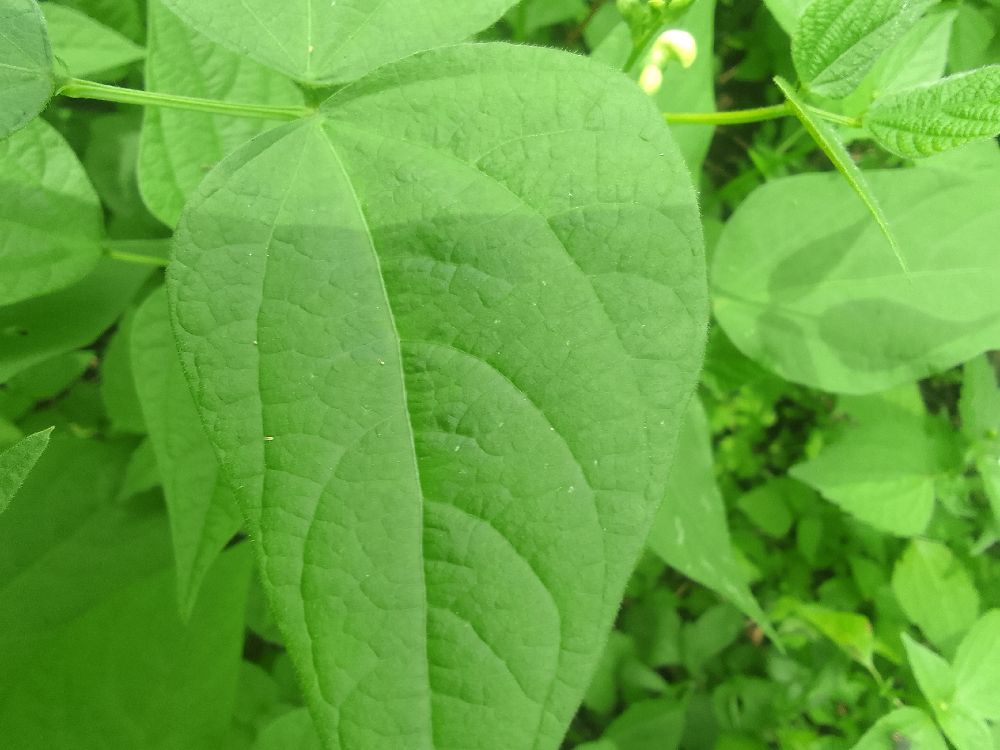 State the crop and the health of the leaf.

common bean, healthy
